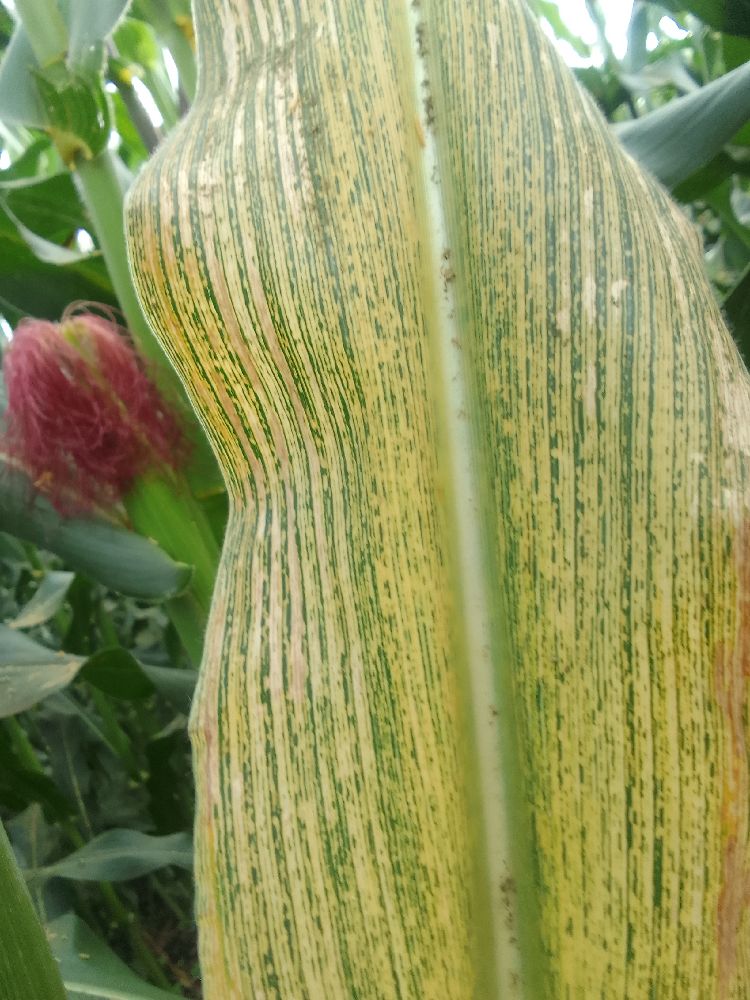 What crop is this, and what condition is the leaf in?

maize, maize streak virus
